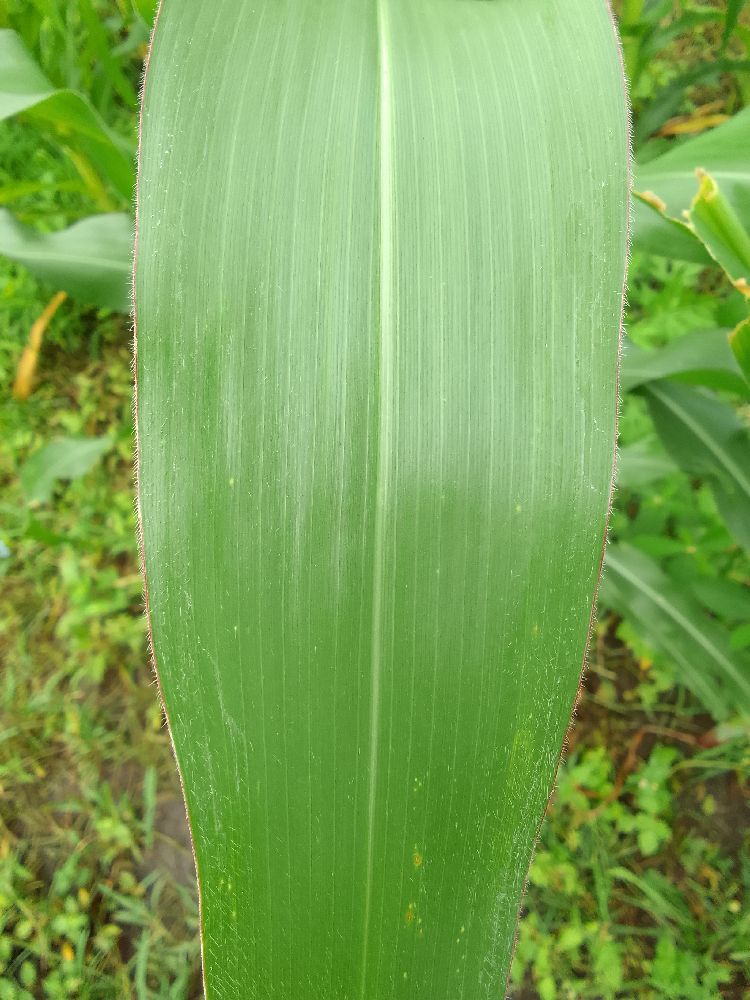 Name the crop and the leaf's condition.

maize, healthy
